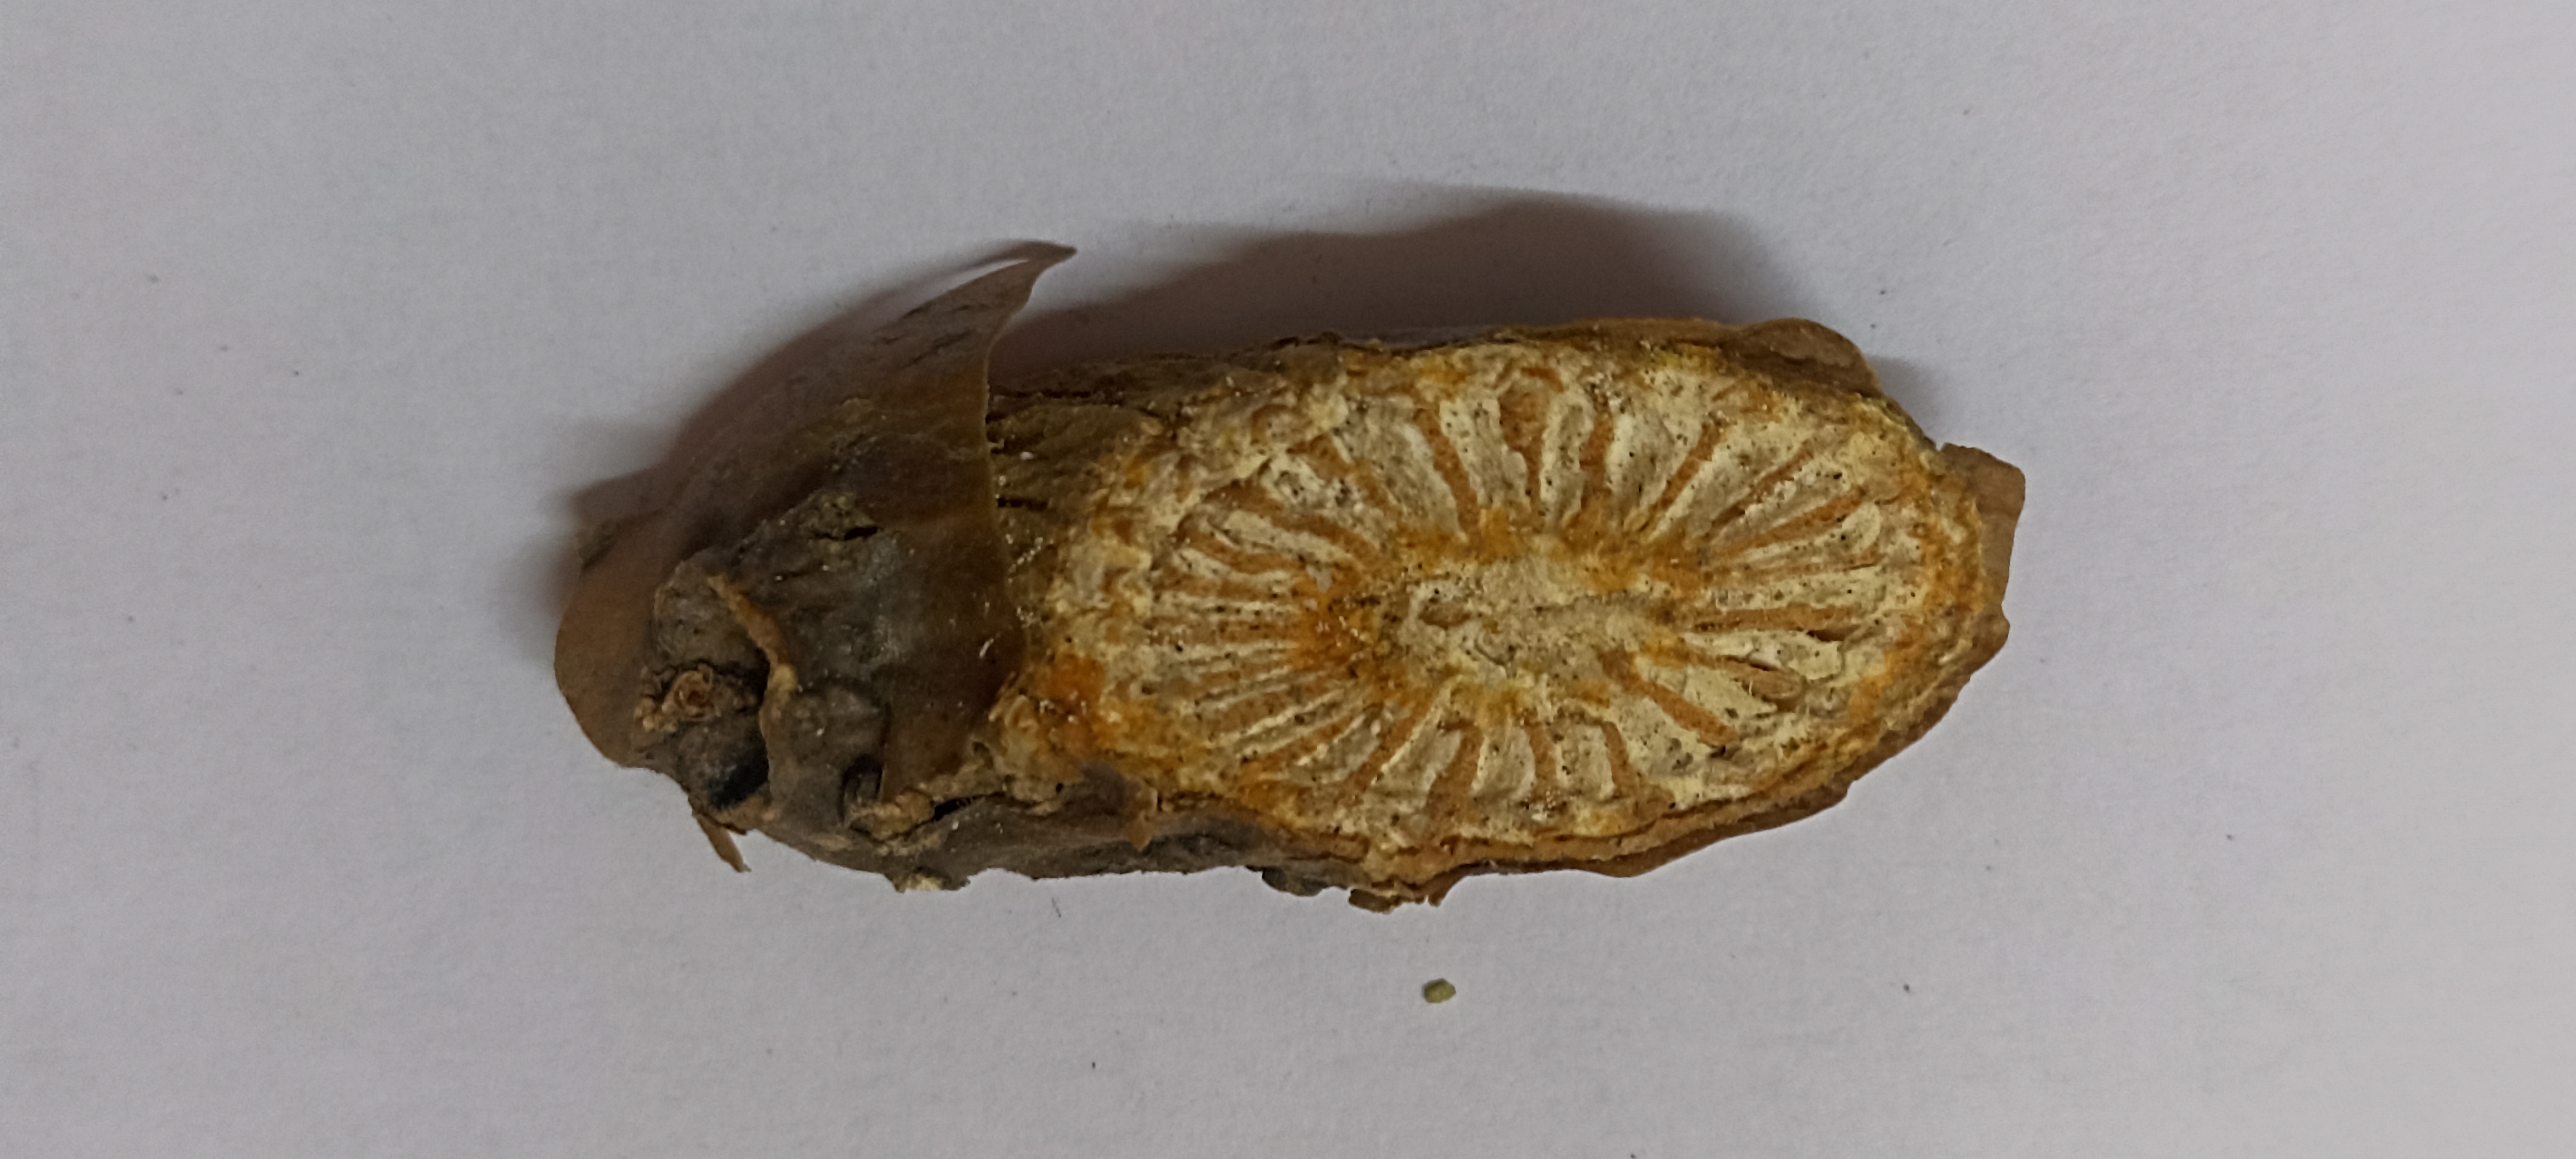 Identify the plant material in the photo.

gulvel
